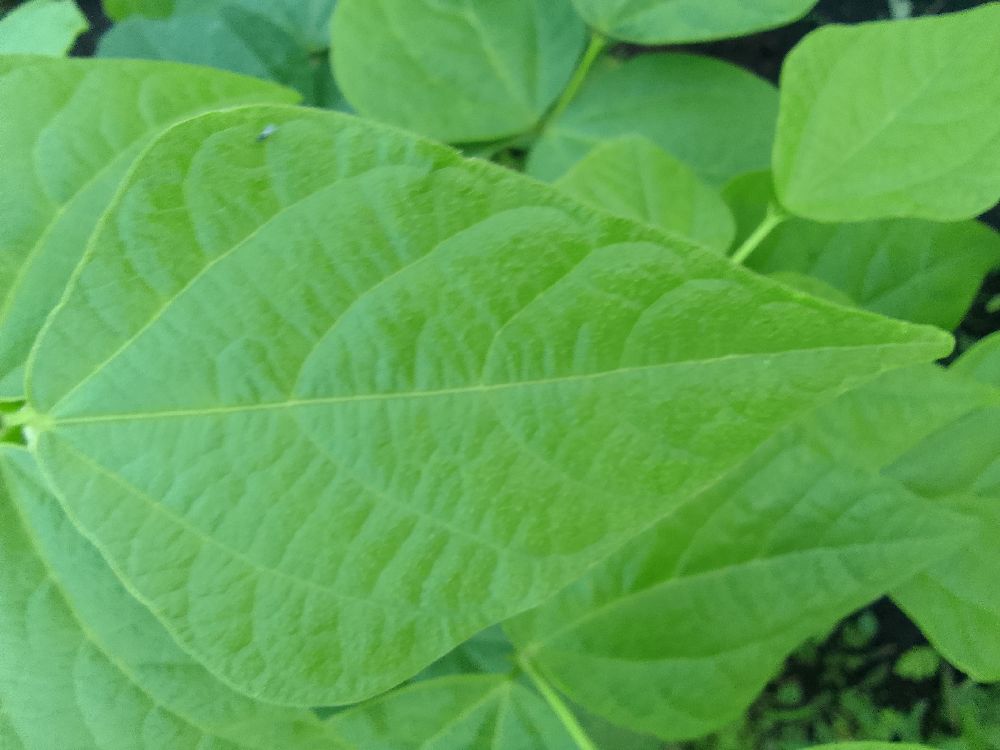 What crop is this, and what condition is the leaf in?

common bean, healthy
